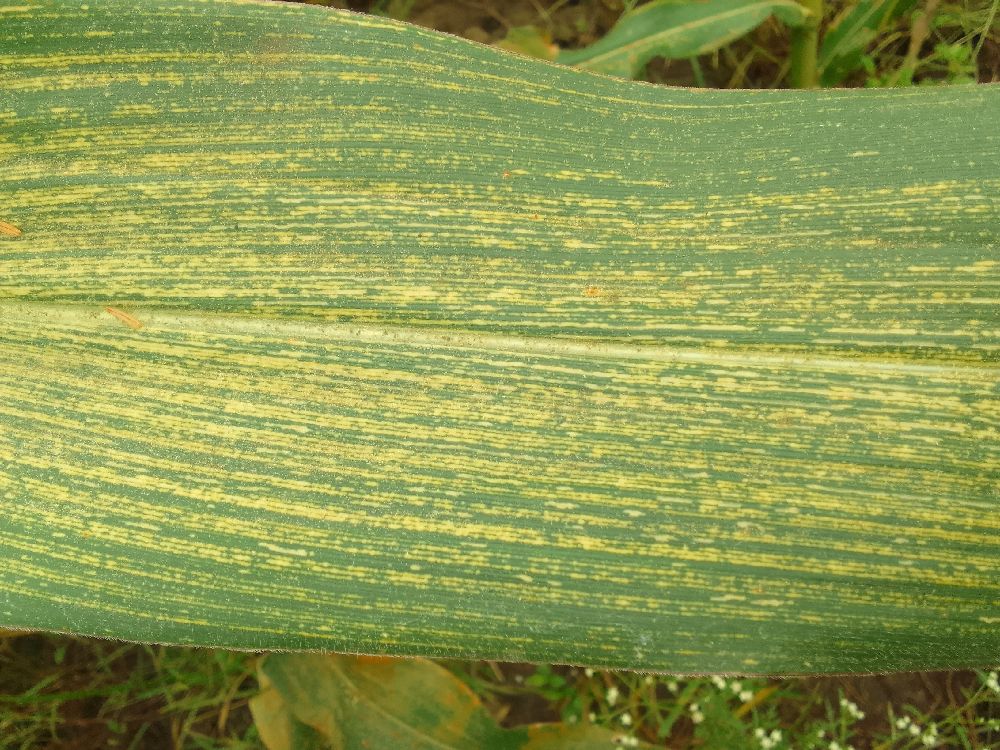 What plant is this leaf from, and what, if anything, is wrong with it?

maize, maize streak virus
